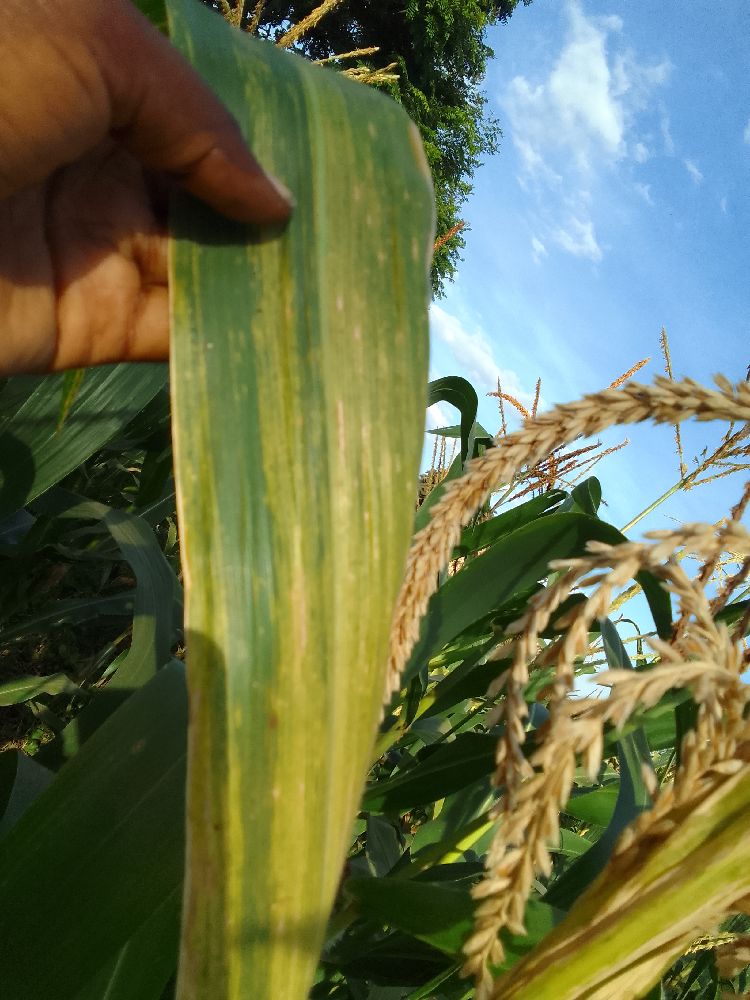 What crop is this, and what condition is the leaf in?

maize, maize lethal necrosis
